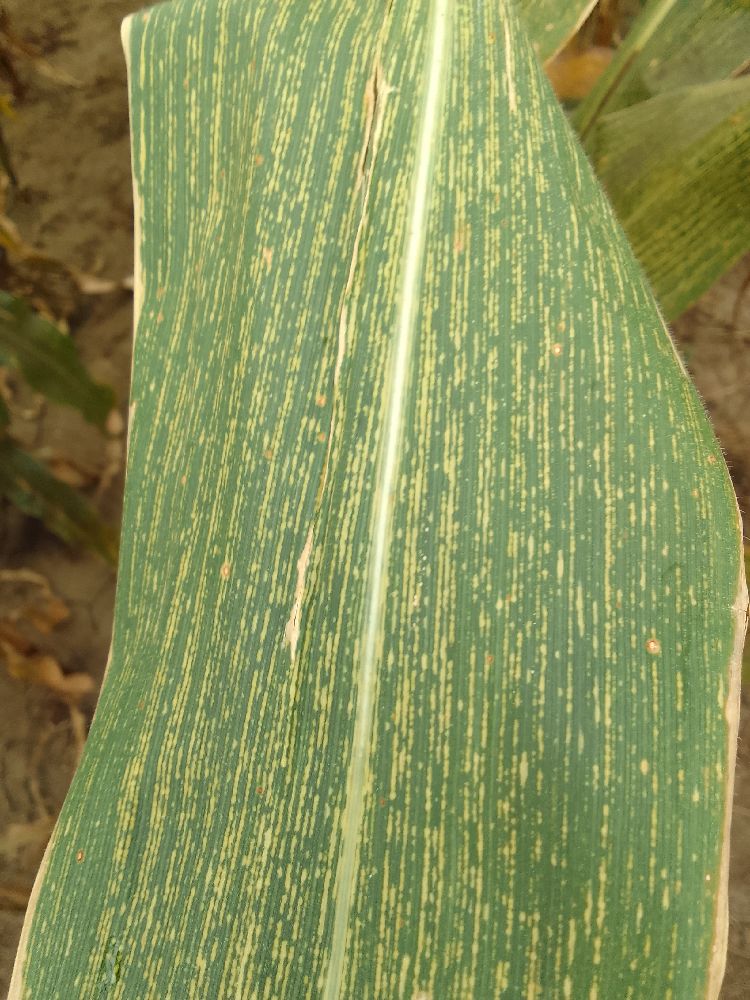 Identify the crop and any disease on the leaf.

maize, maize streak virus
